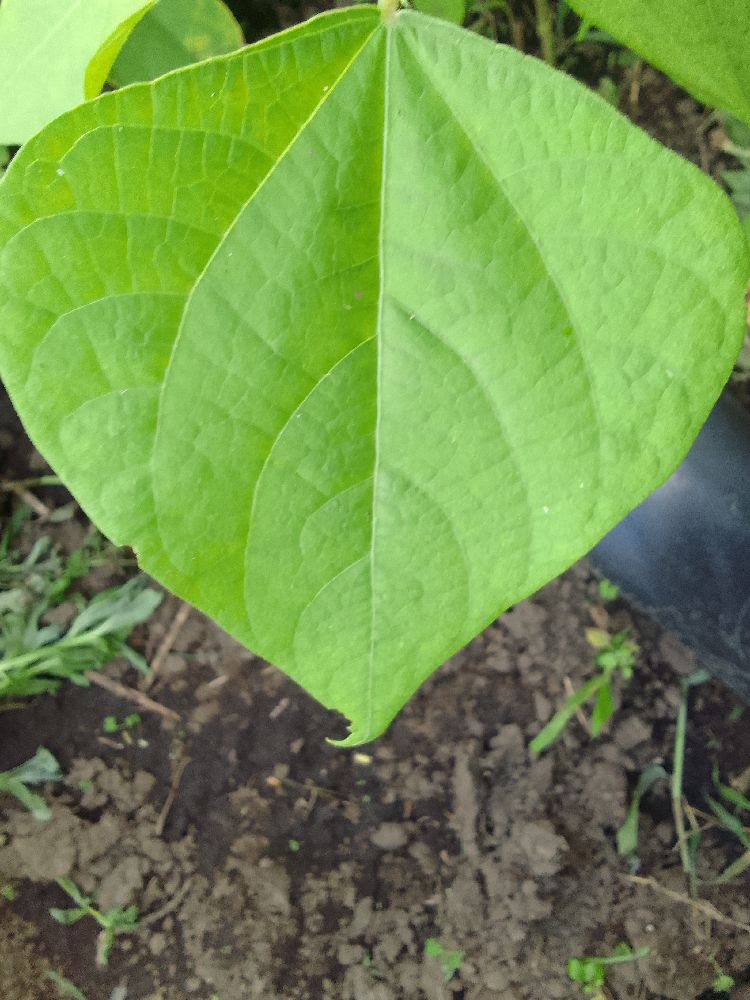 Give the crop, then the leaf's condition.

common bean, healthy
